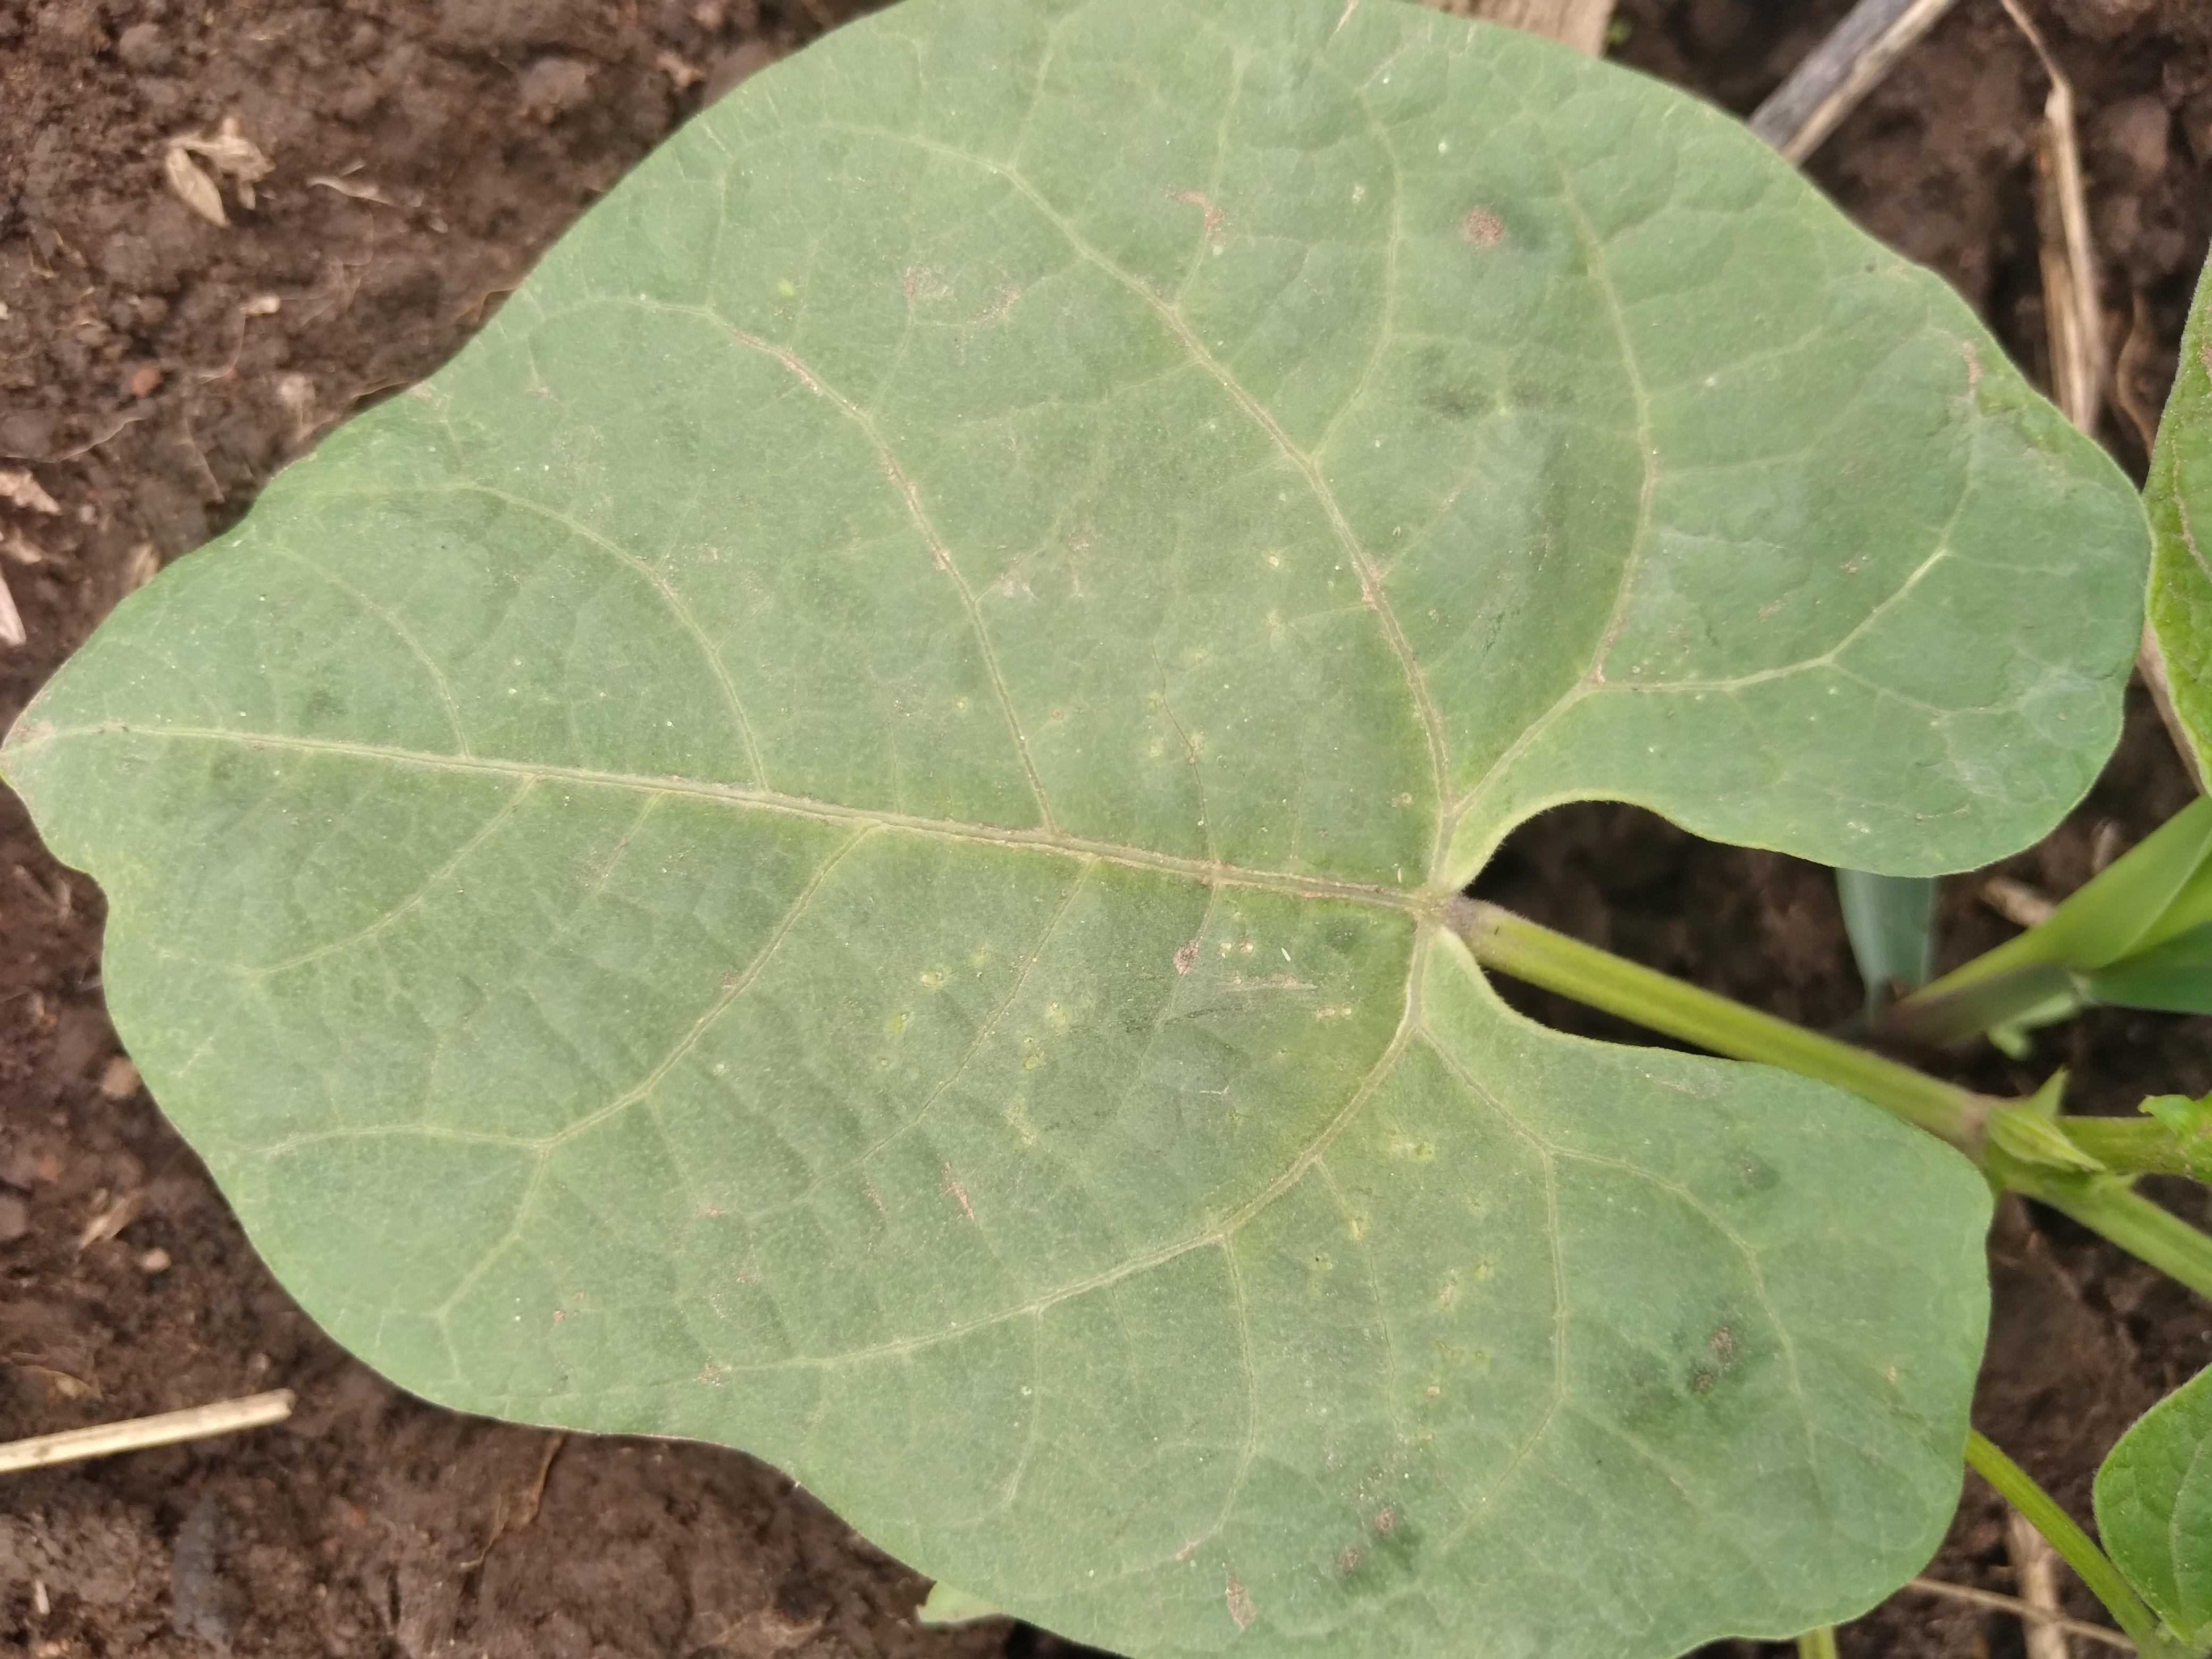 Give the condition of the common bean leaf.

healthy
